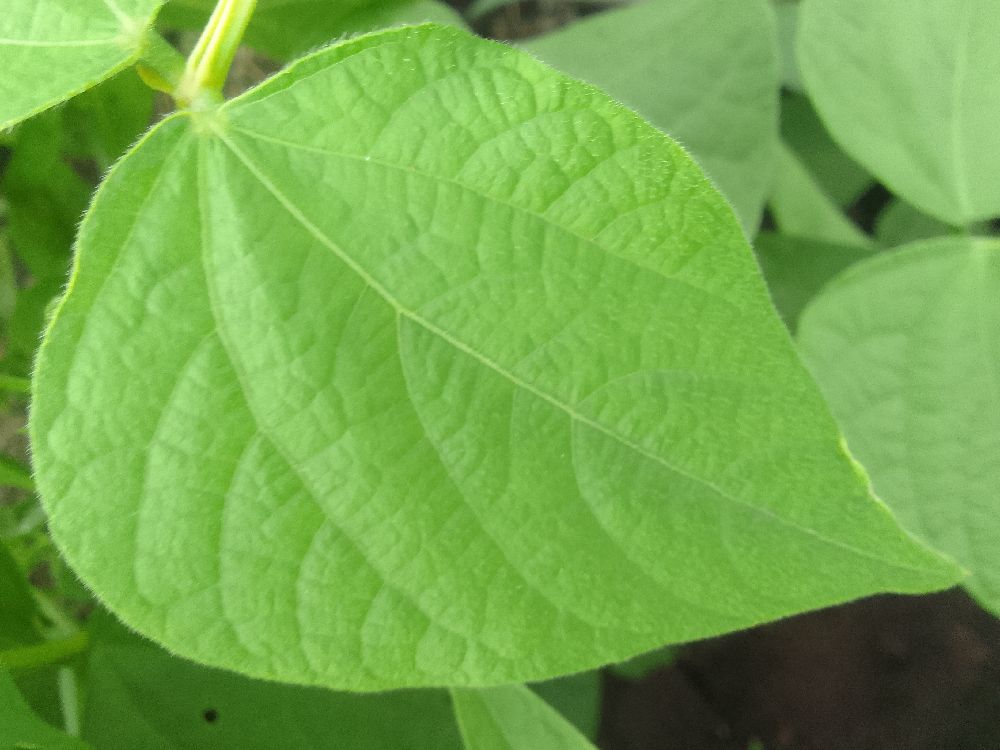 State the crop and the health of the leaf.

common bean, healthy
